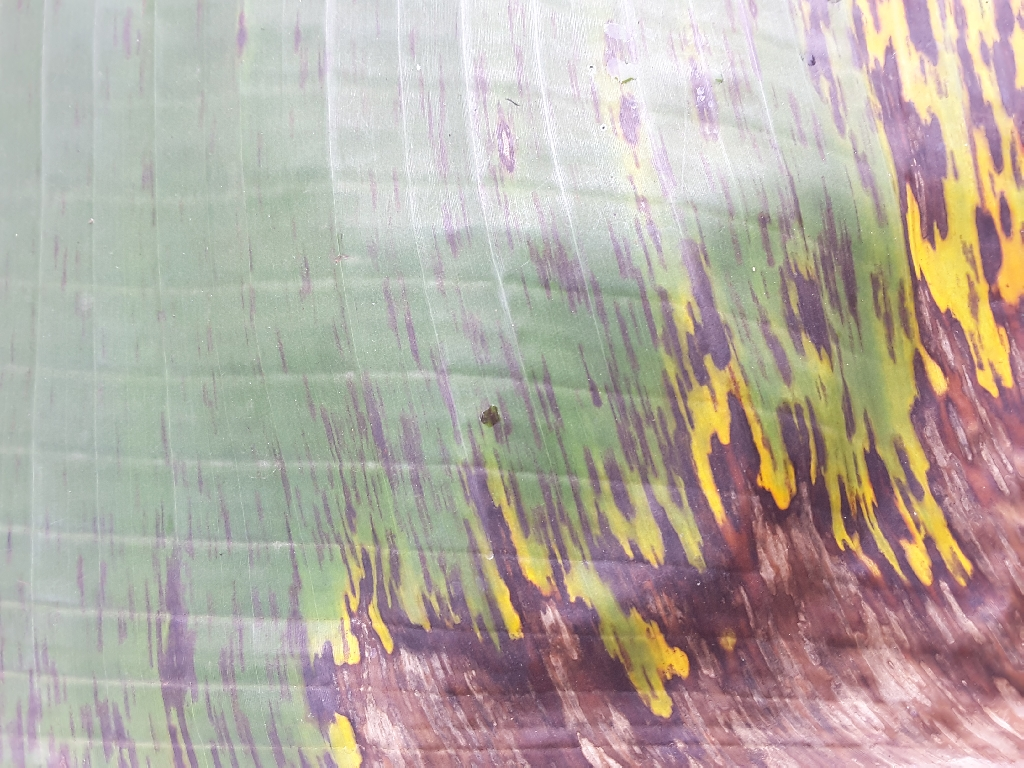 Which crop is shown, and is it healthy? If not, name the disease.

banana, black sigatoka
